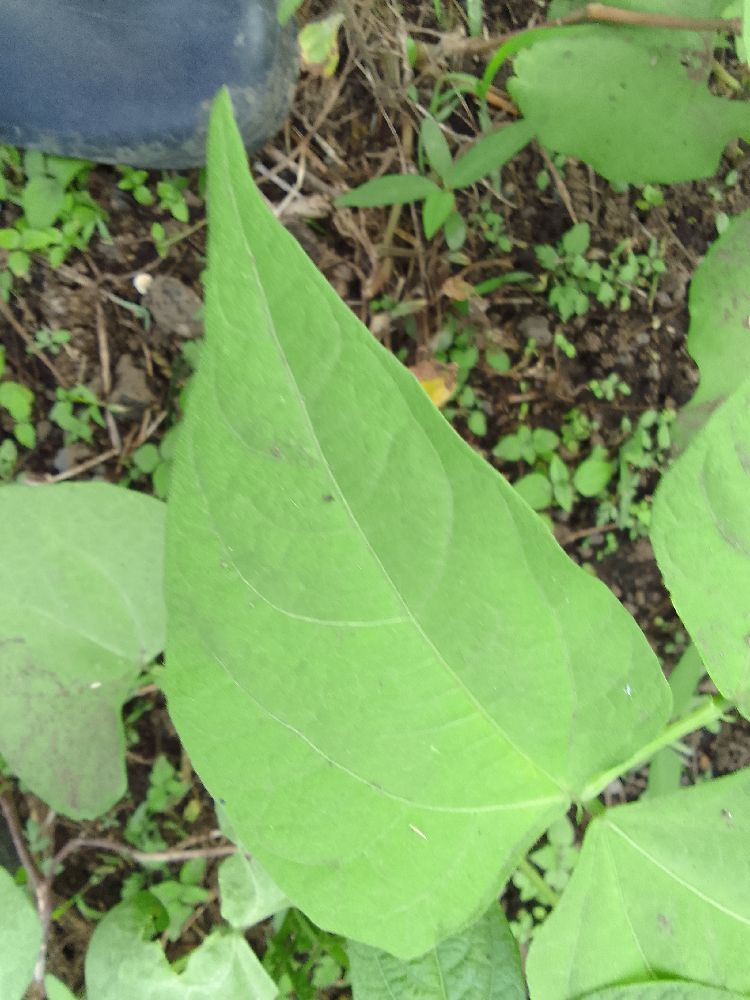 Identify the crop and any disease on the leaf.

common bean, healthy
